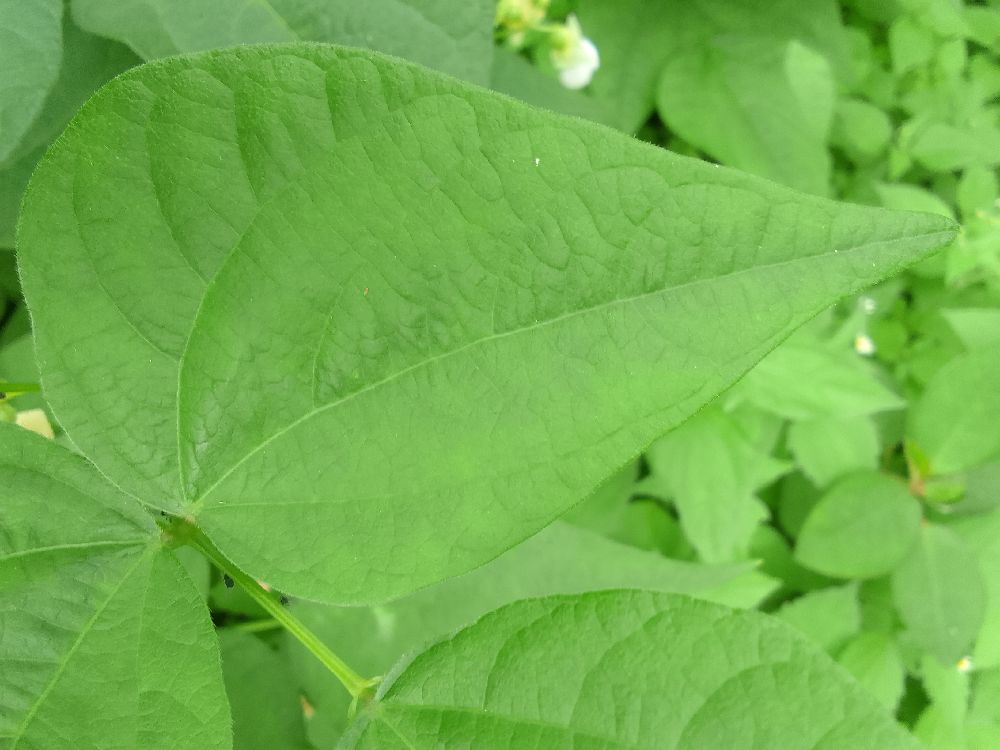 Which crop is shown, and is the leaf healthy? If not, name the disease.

common bean, healthy
